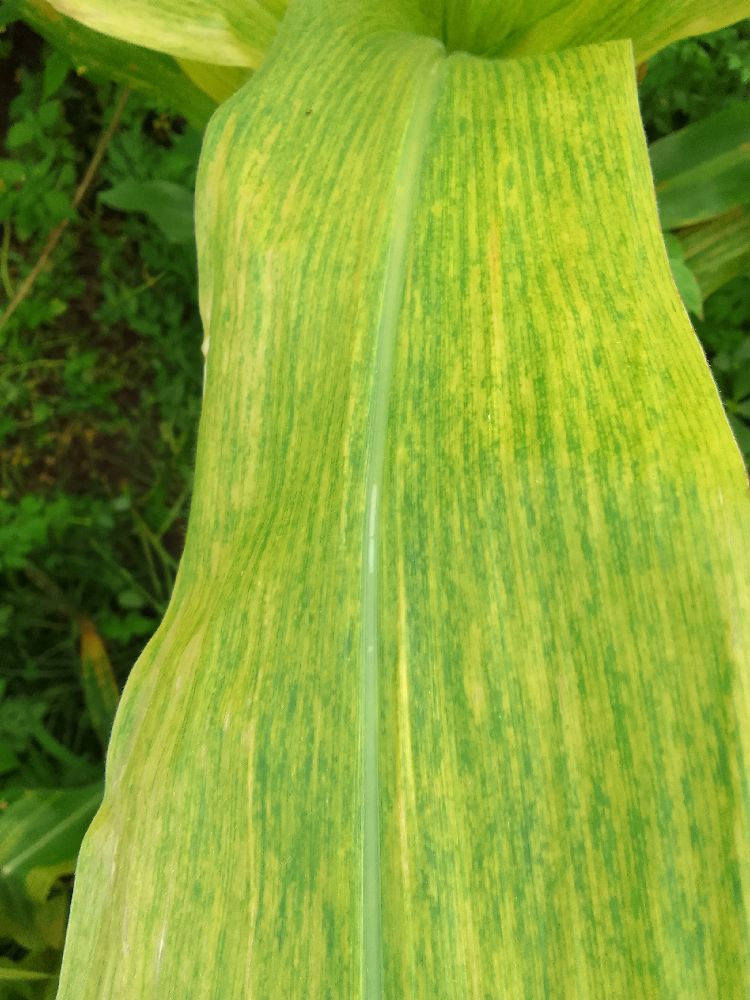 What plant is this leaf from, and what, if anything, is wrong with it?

maize, maize lethal necrosis
